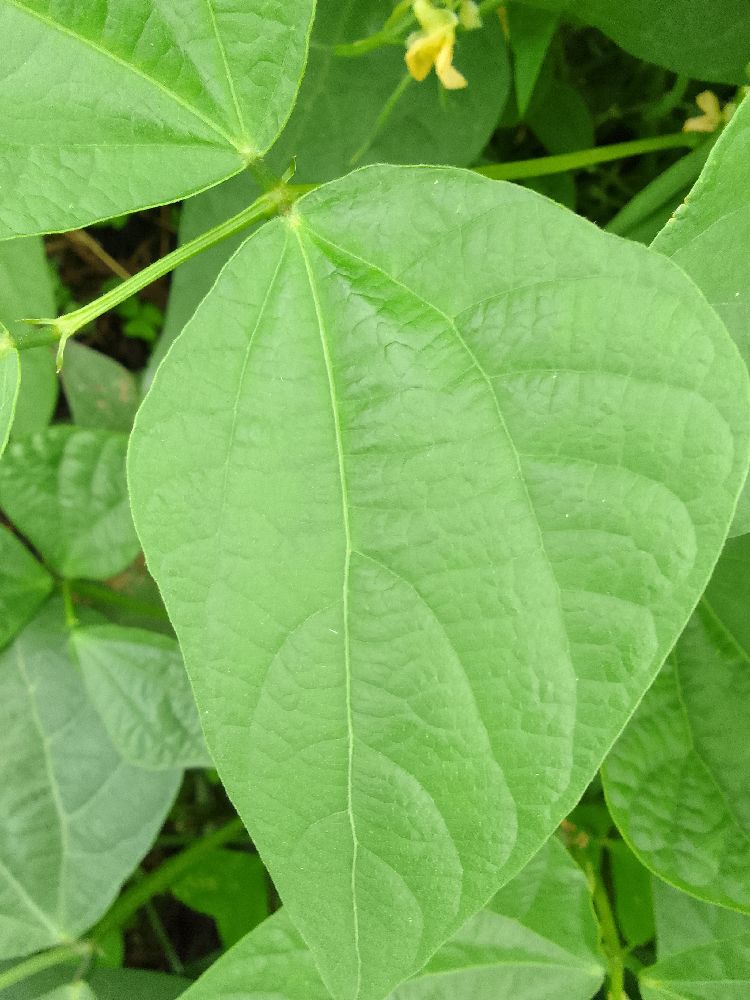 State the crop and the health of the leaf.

common bean, healthy
